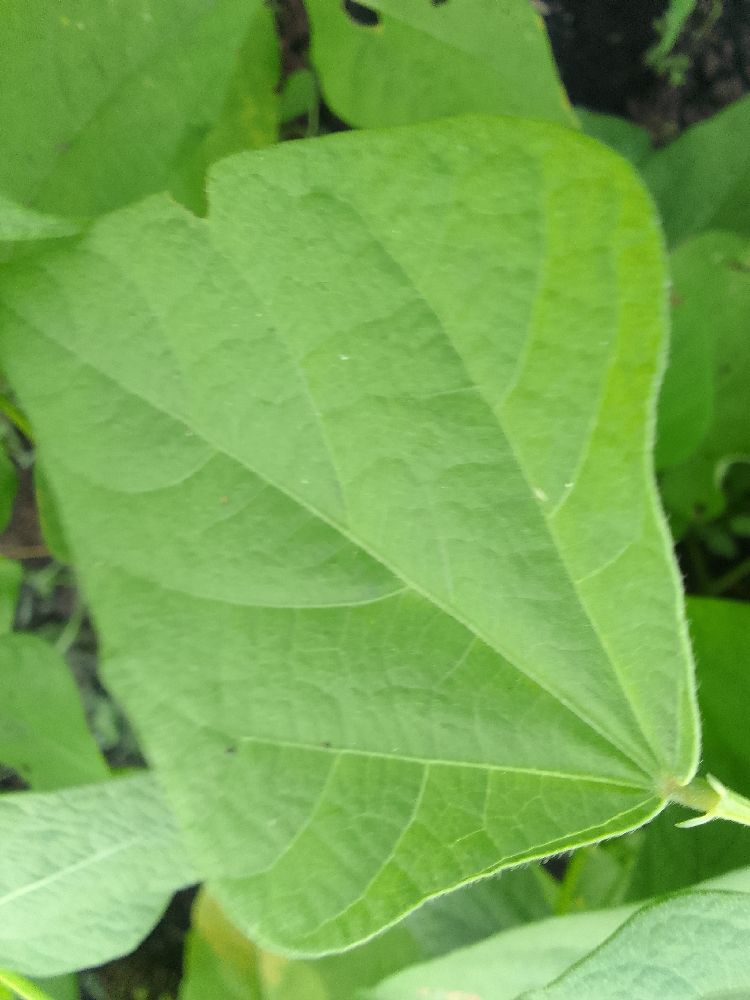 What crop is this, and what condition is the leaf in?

common bean, healthy
